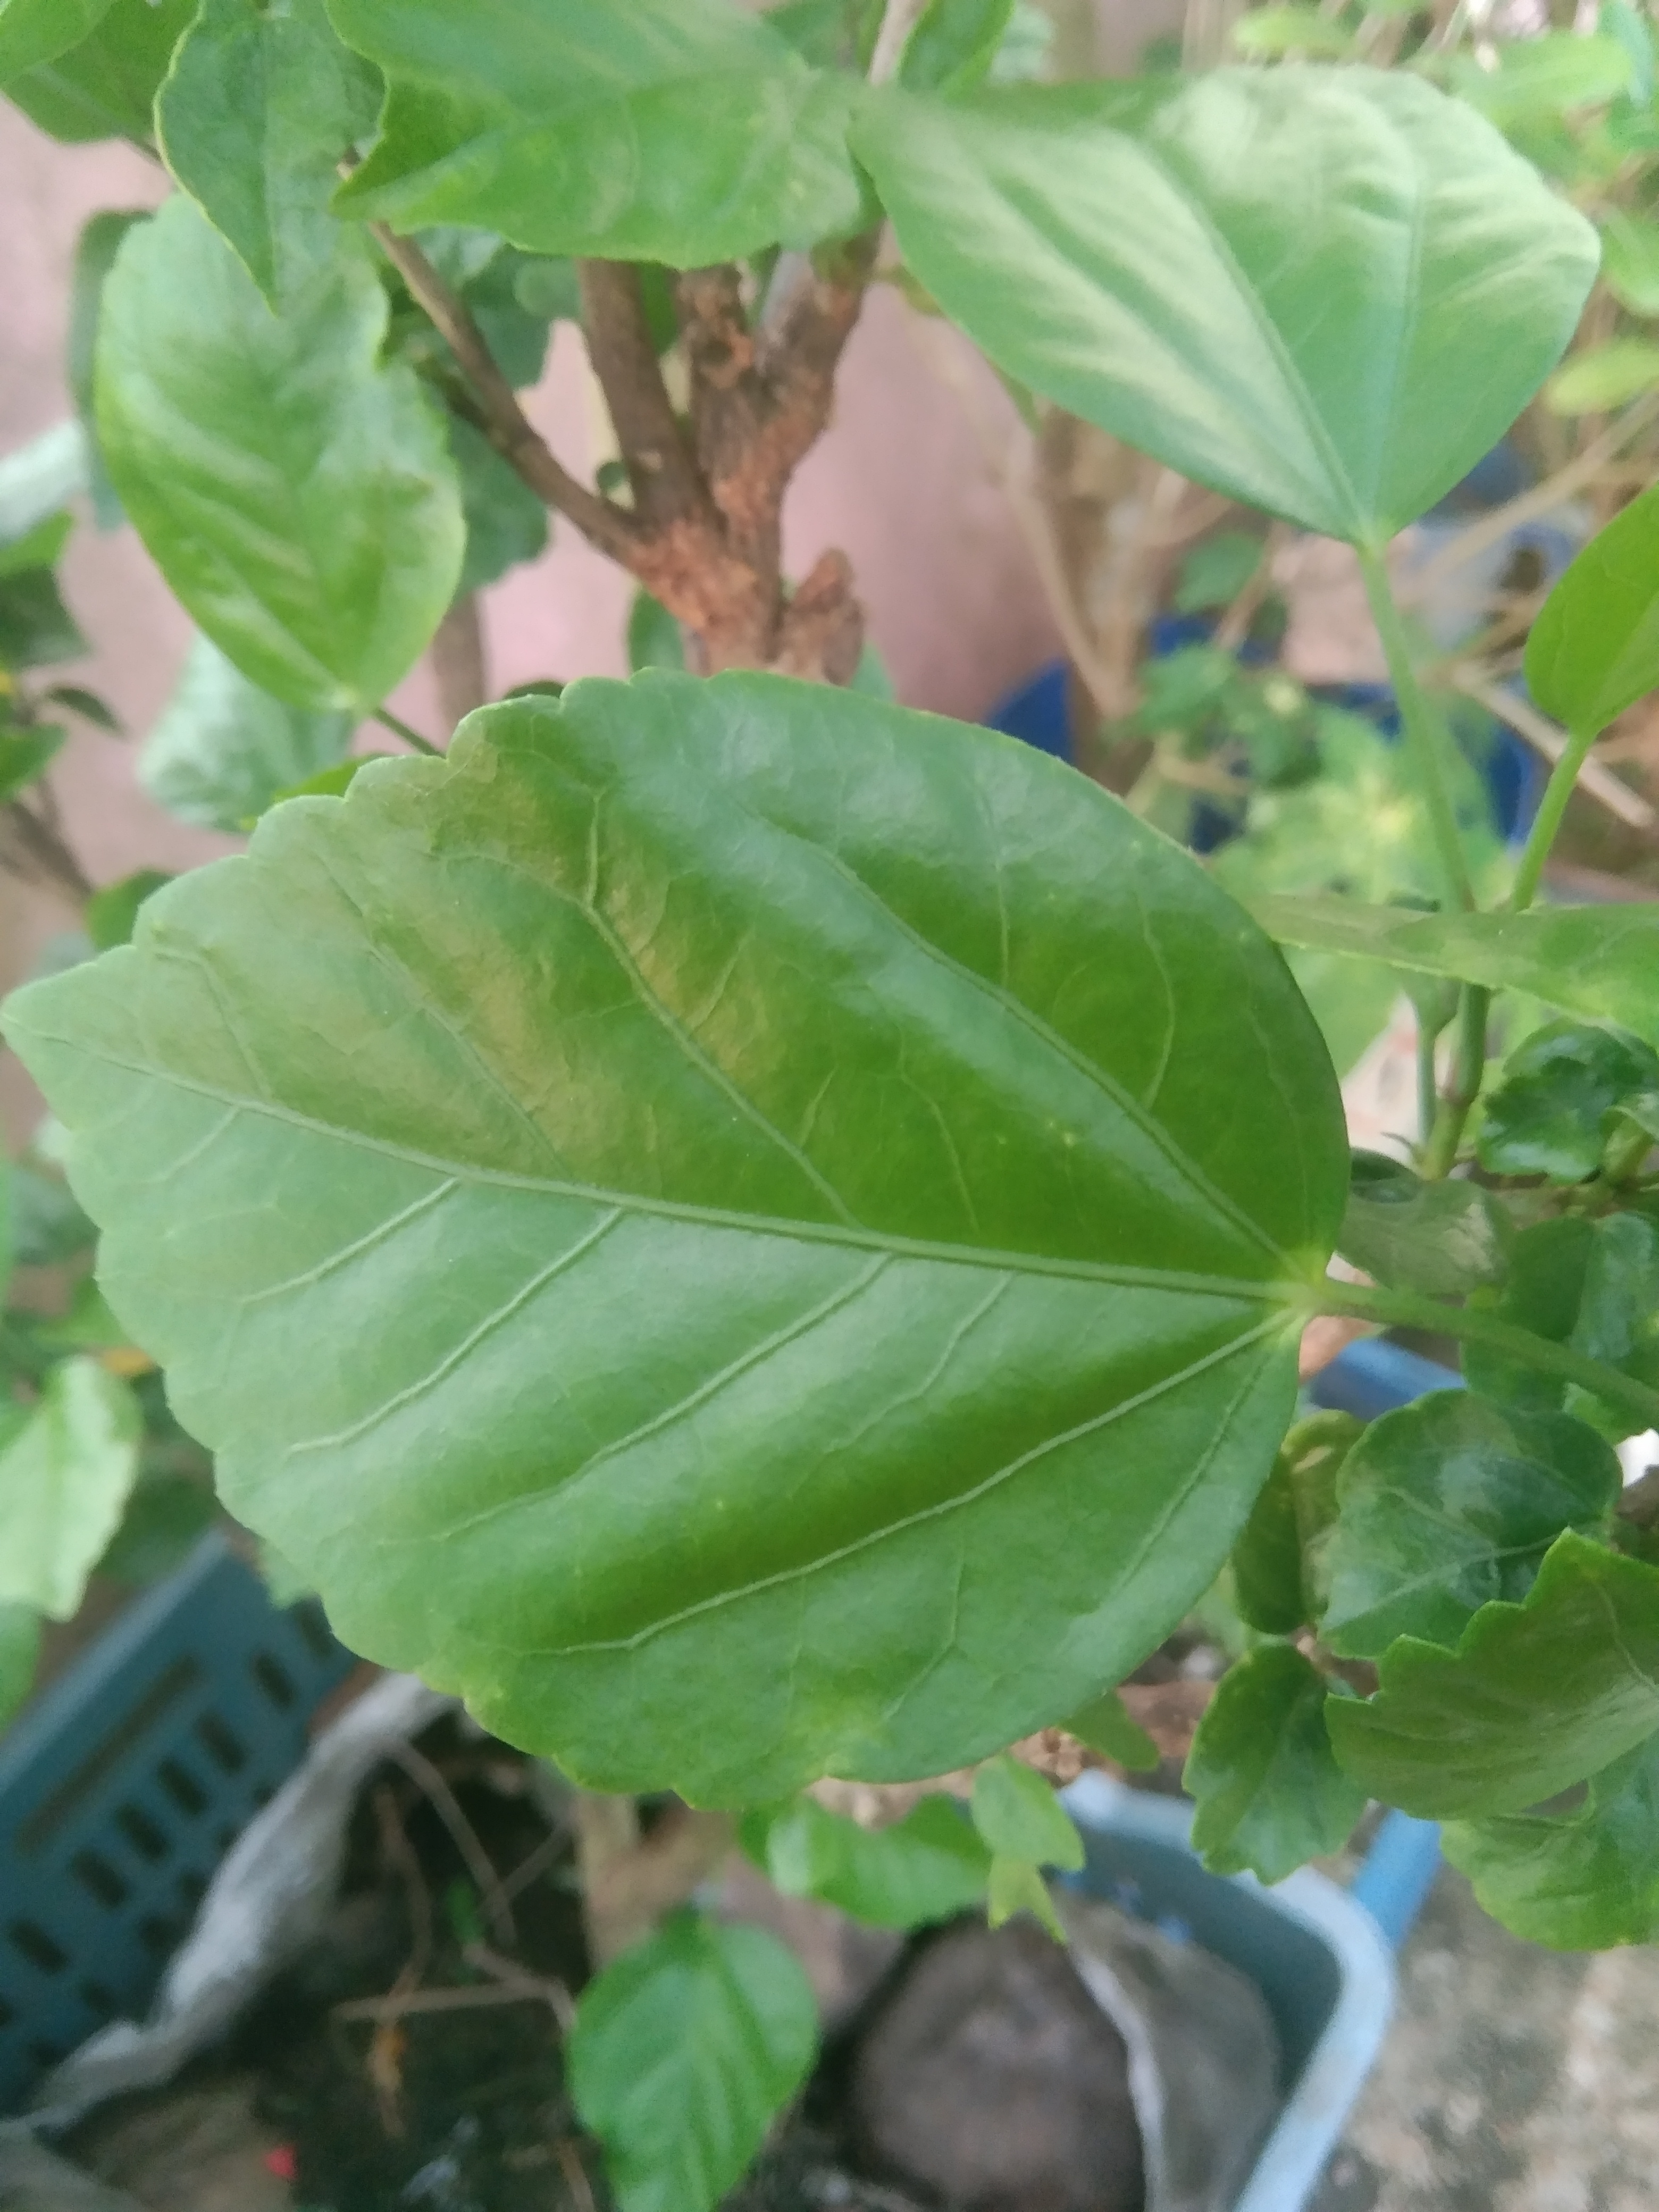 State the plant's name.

hibiscus
